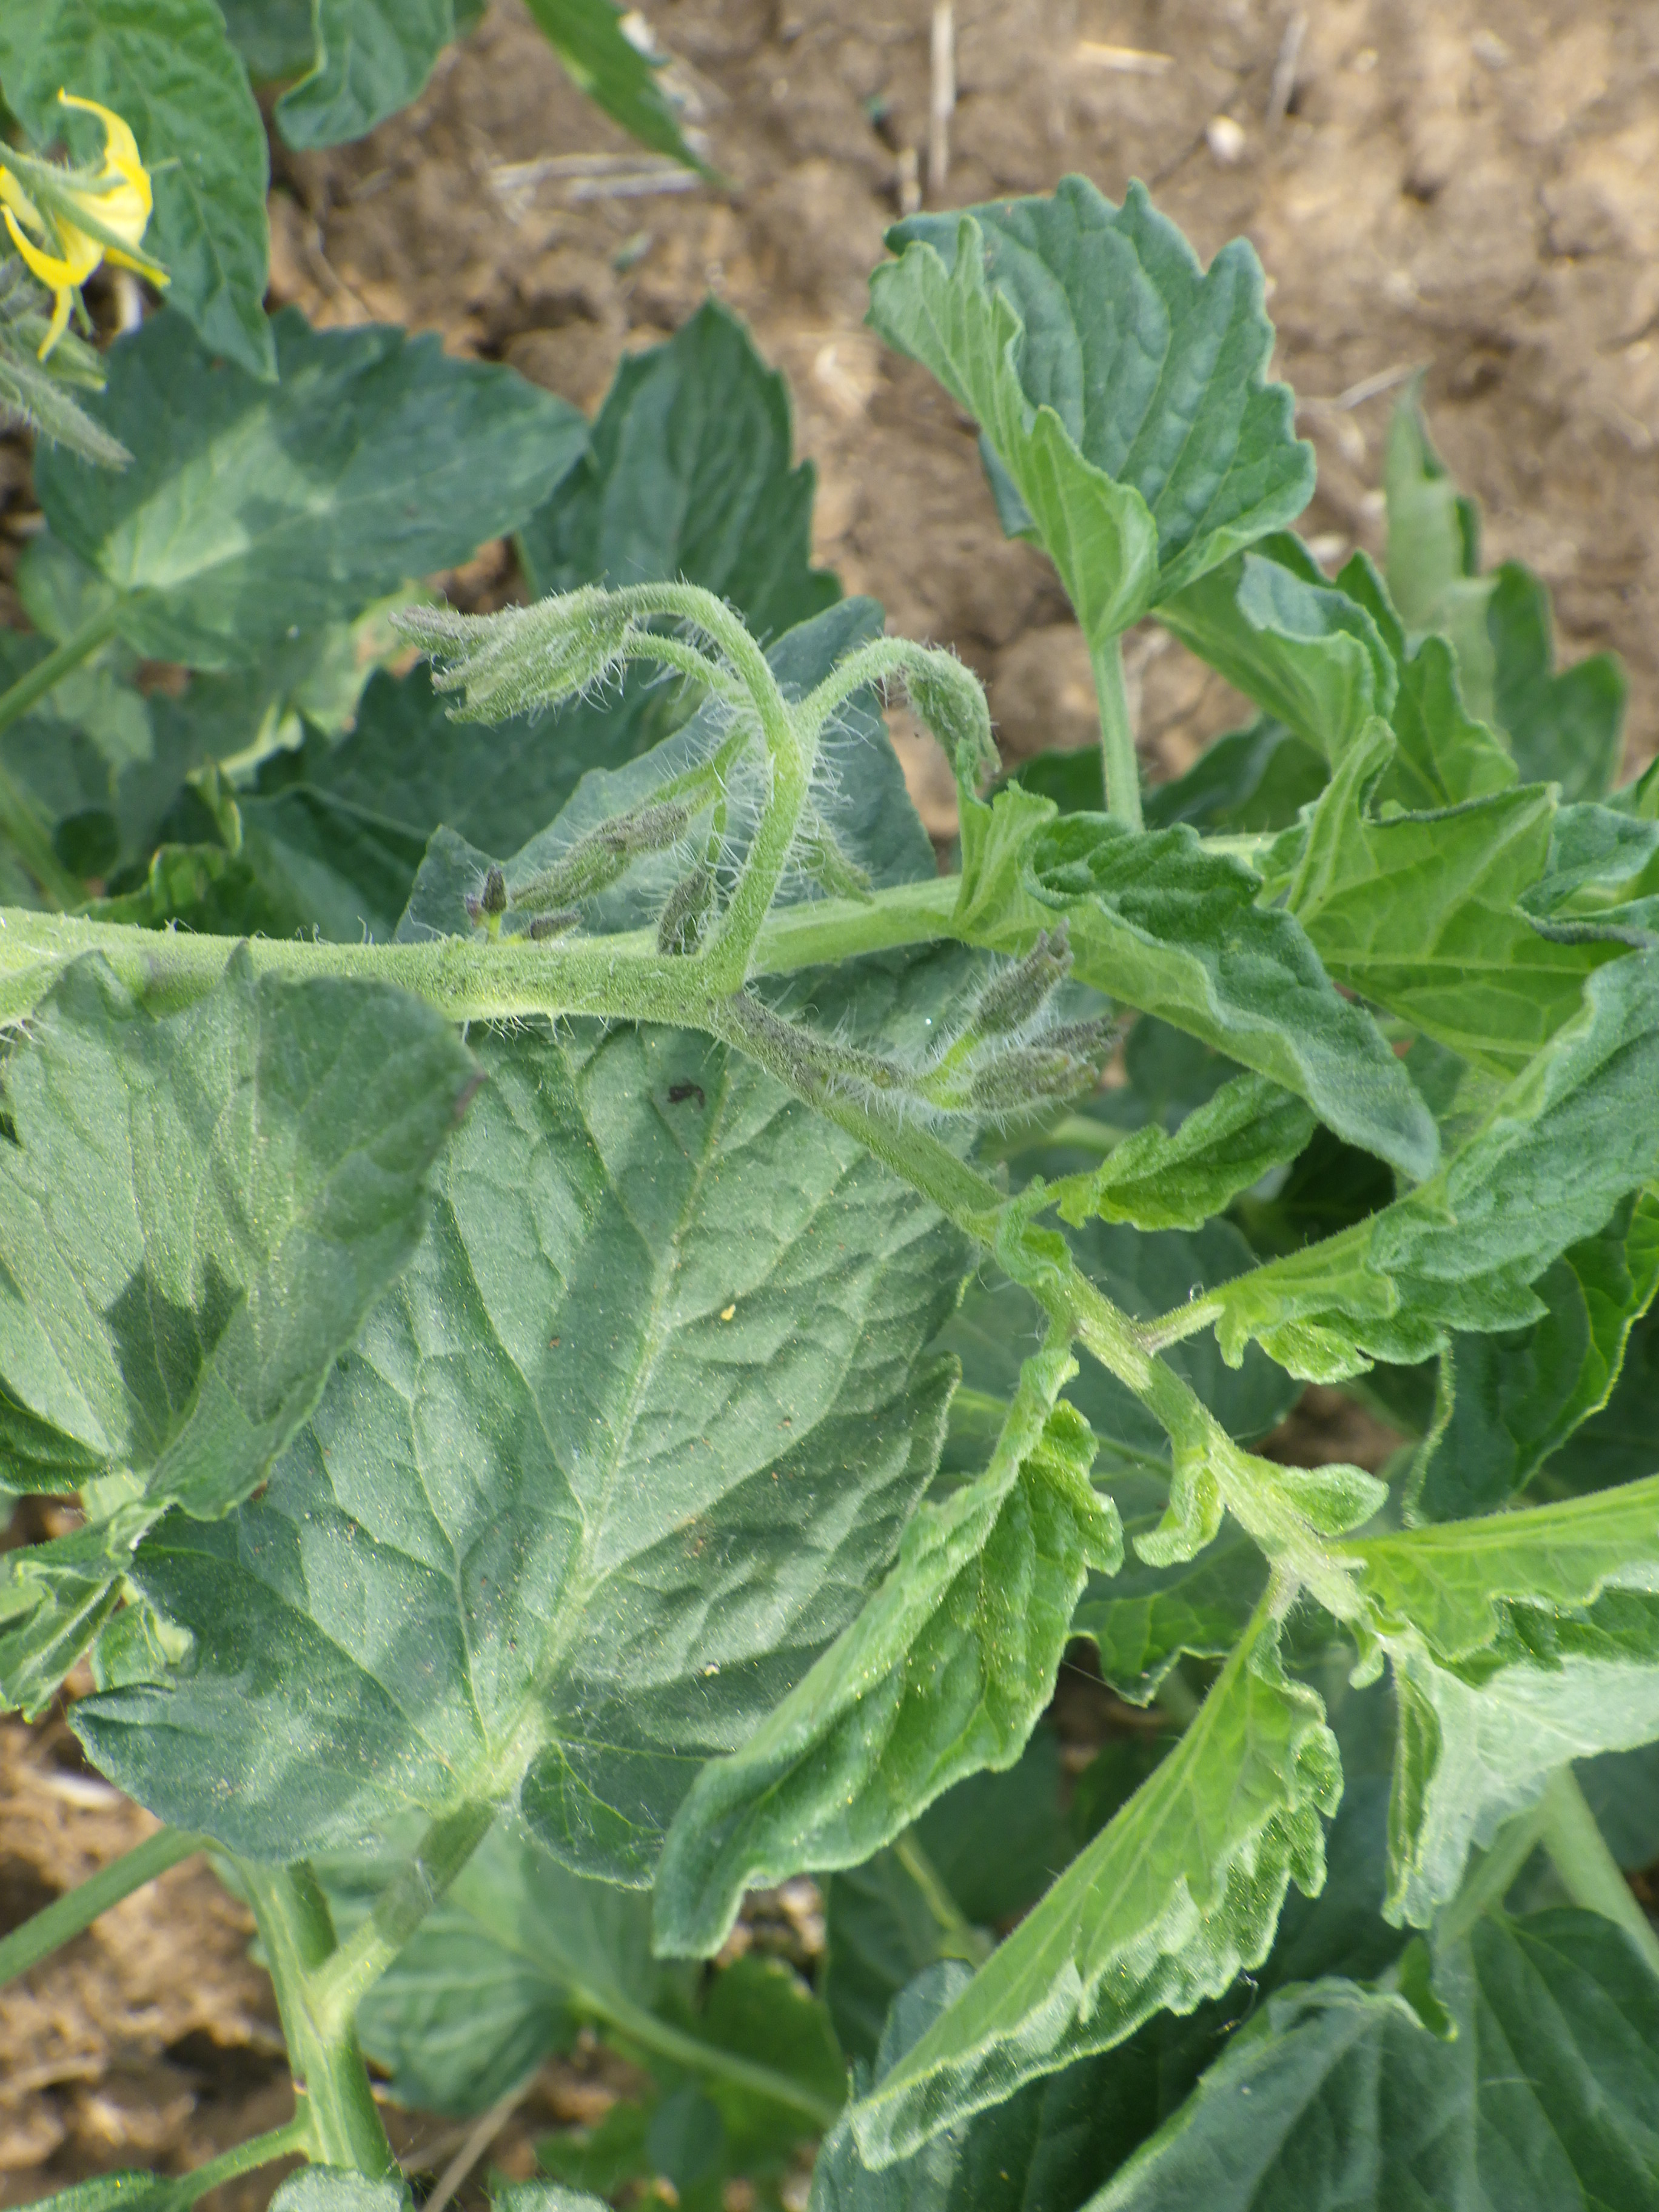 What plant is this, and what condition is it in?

tomato, healthy
